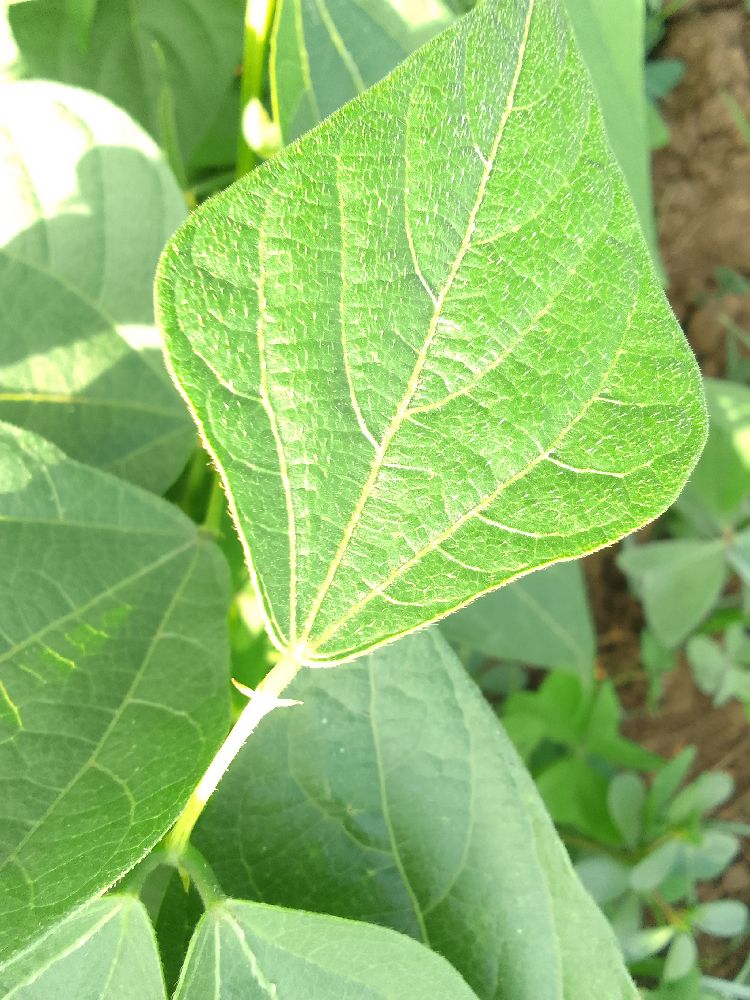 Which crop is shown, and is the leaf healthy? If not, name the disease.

common bean, healthy
